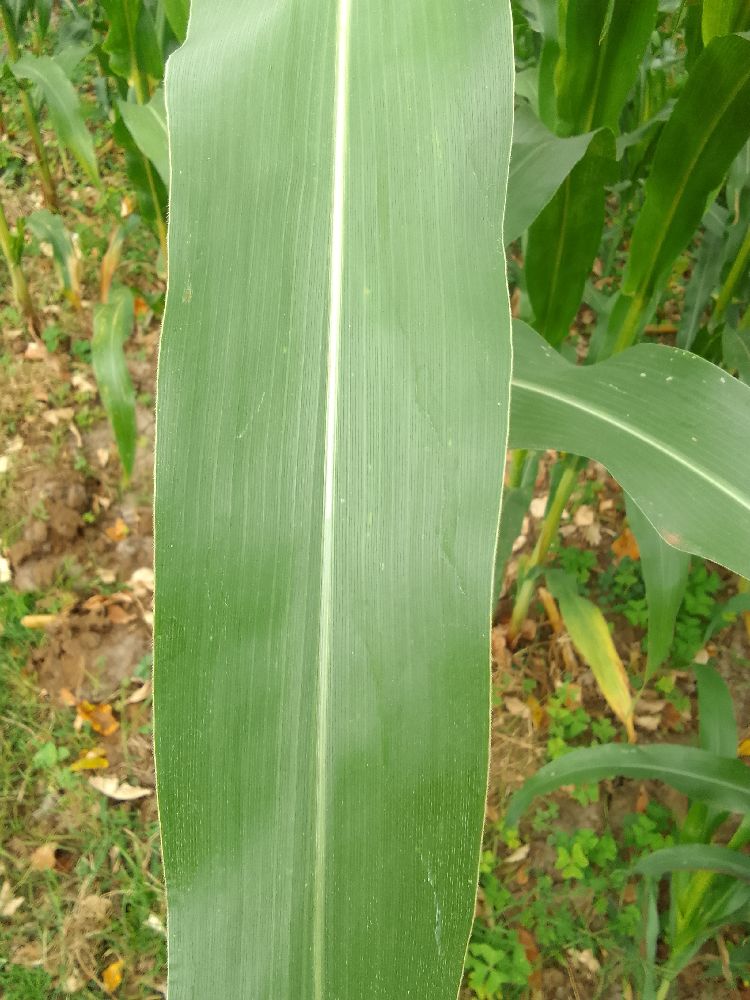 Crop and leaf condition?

maize, healthy
